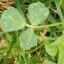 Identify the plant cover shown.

unstructured weed
